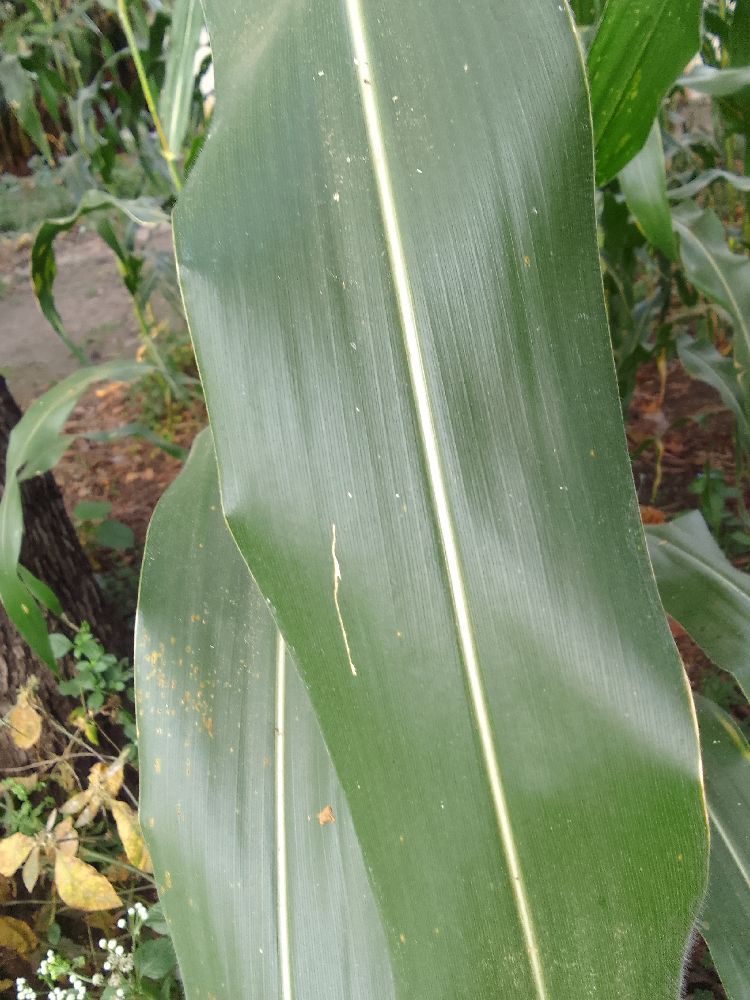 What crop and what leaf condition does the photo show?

maize, healthy
